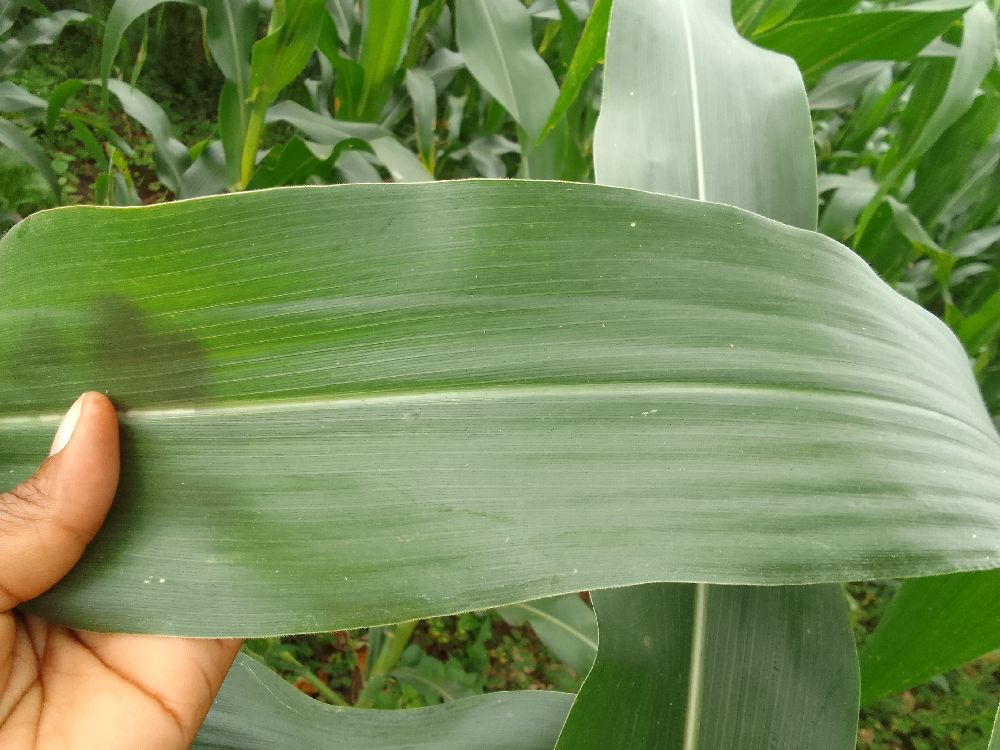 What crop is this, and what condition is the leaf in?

maize, healthy
